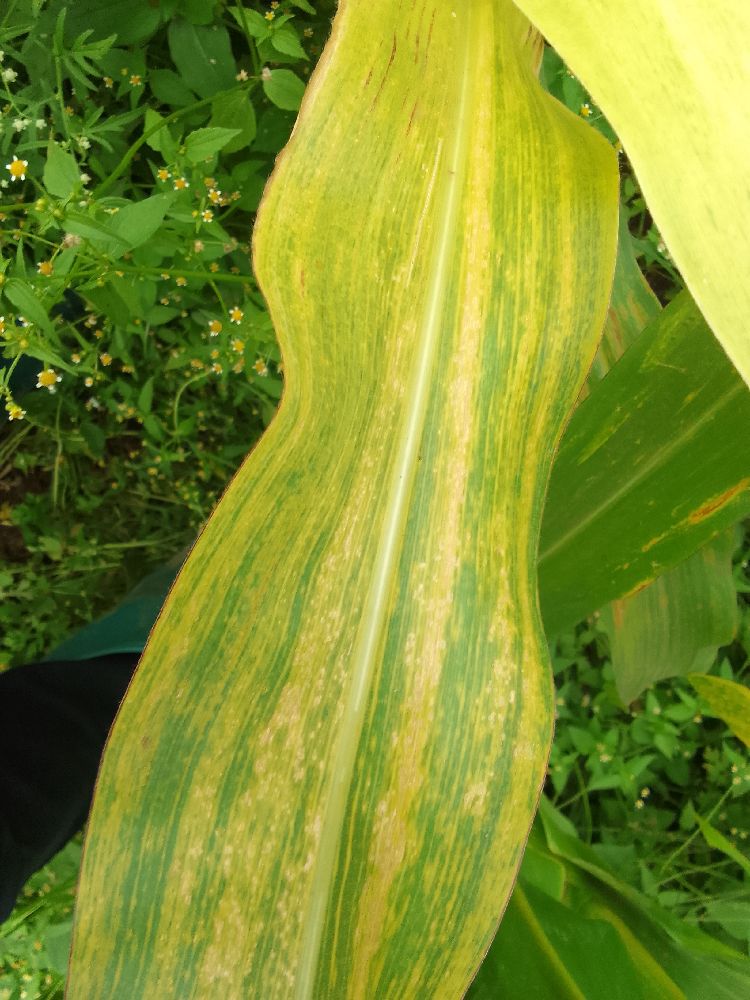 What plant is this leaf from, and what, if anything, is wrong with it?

maize, maize lethal necrosis
